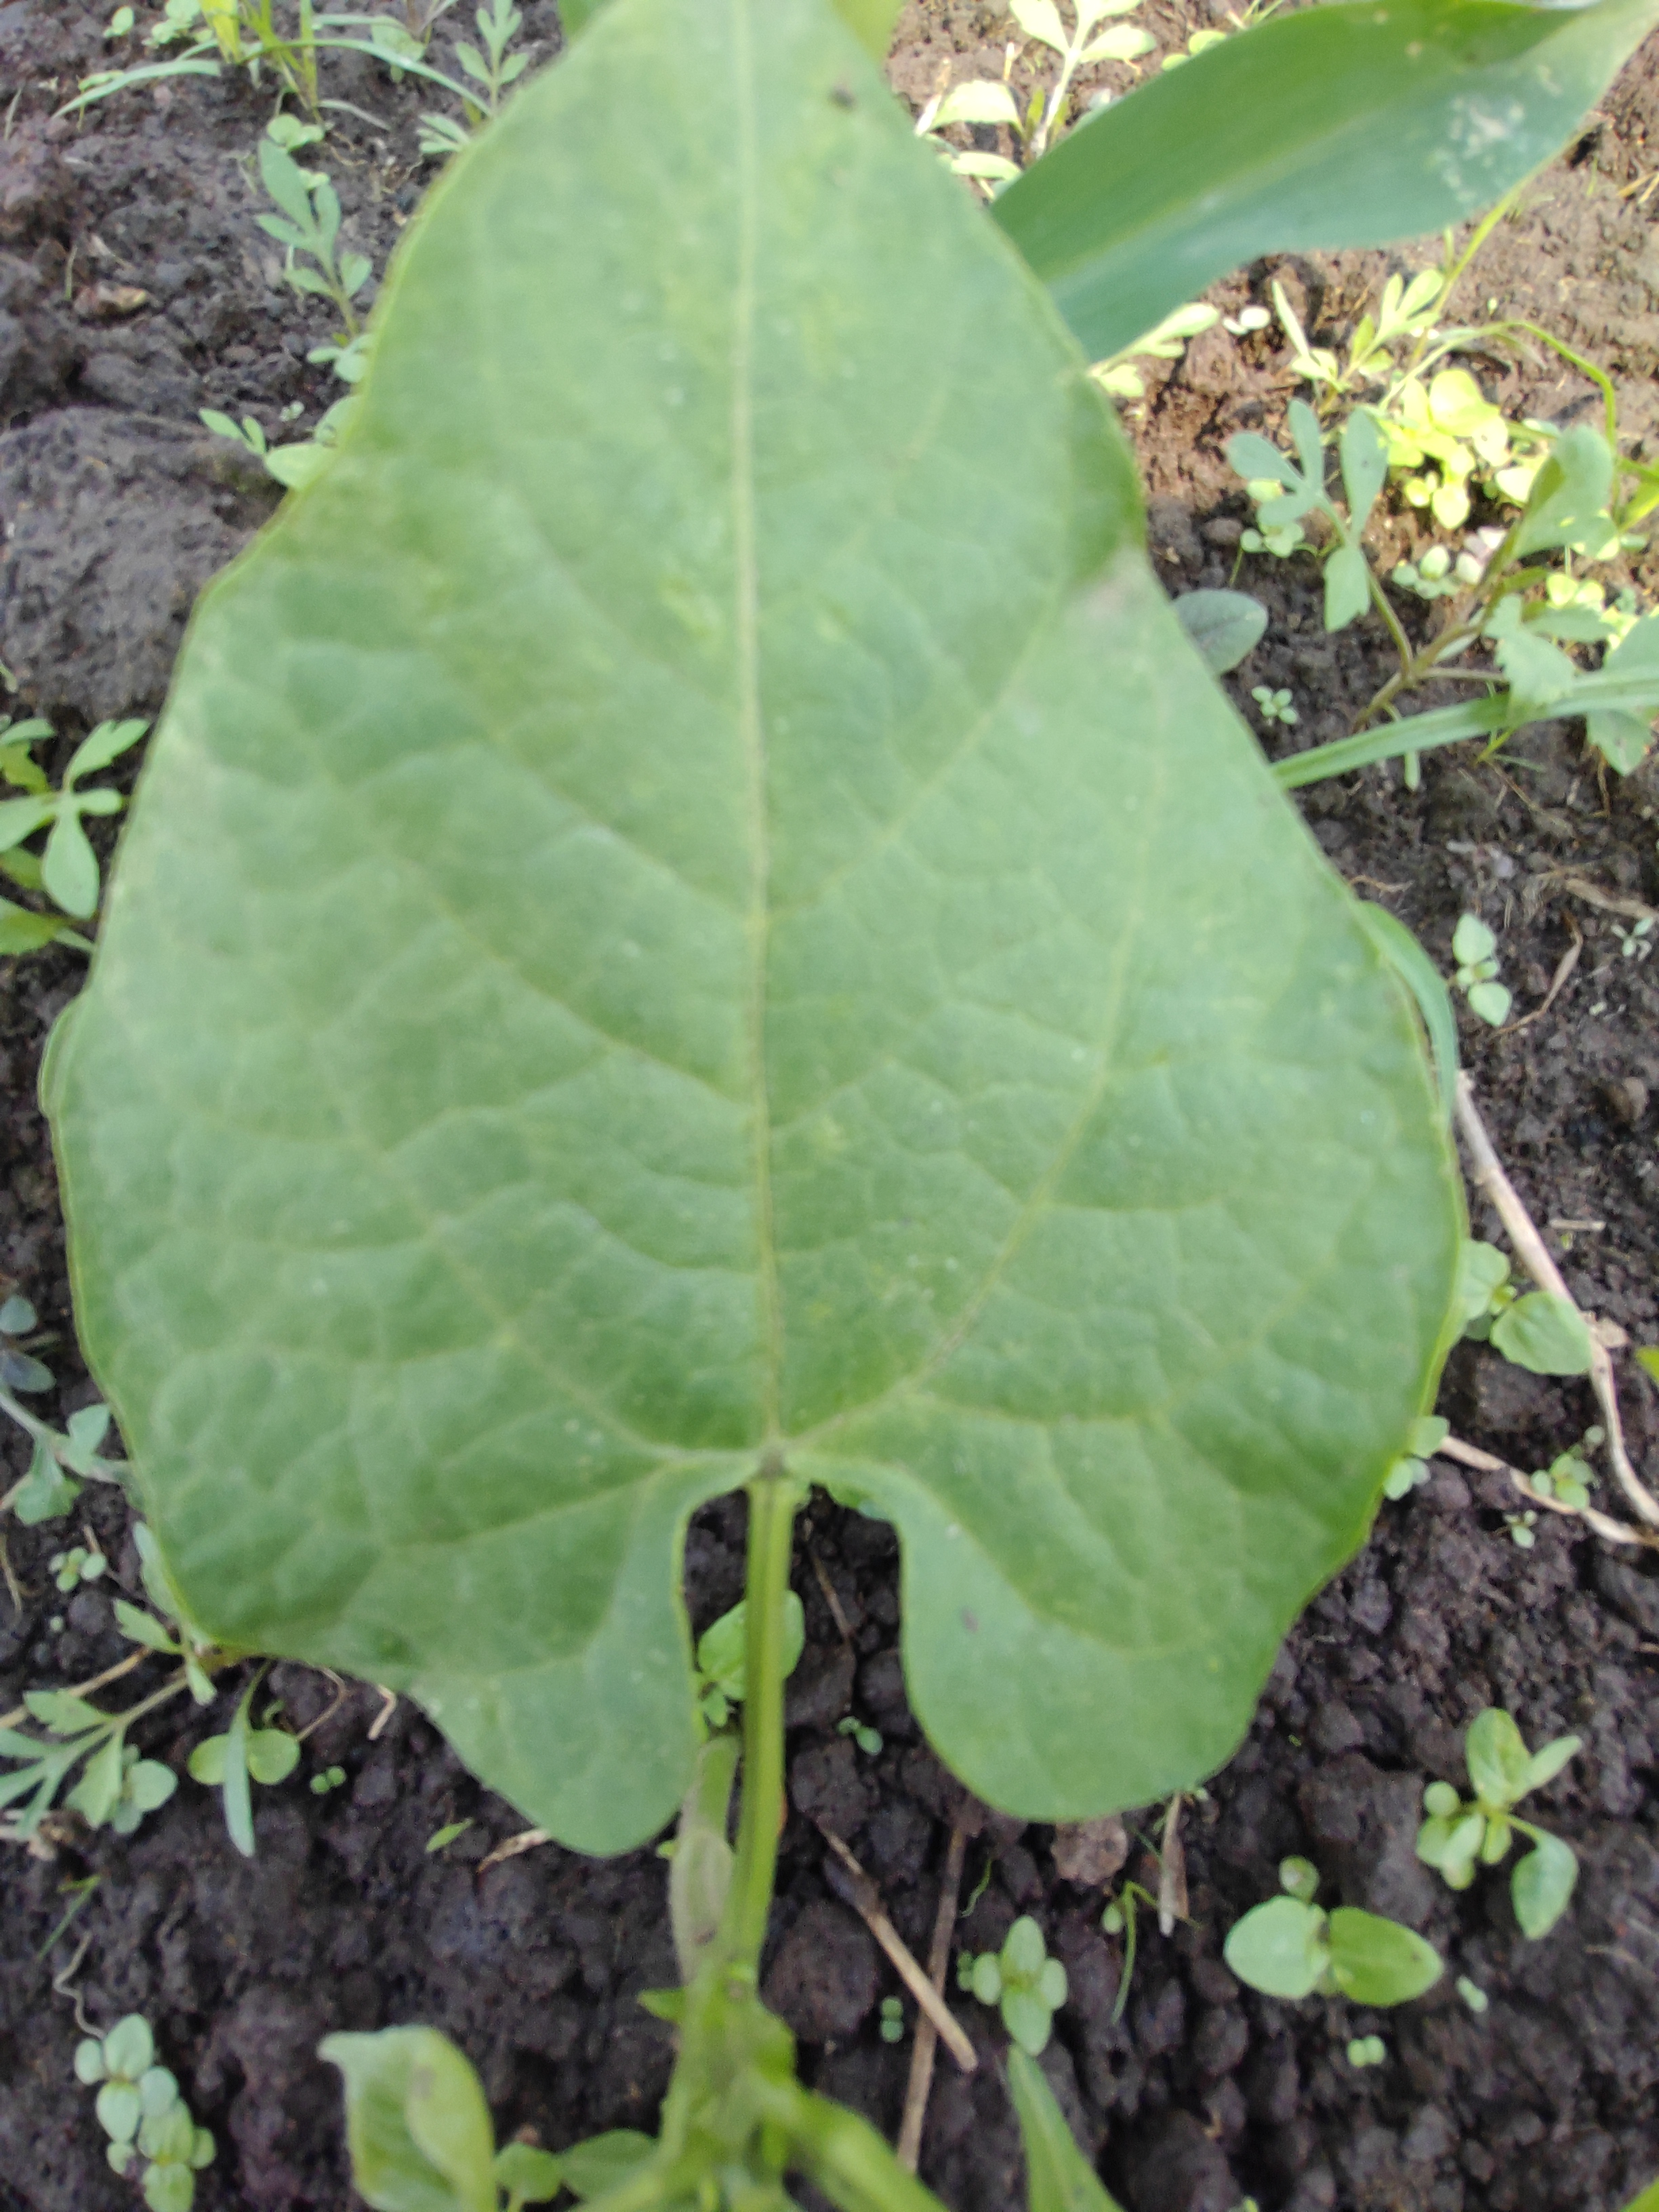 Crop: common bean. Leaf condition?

healthy
